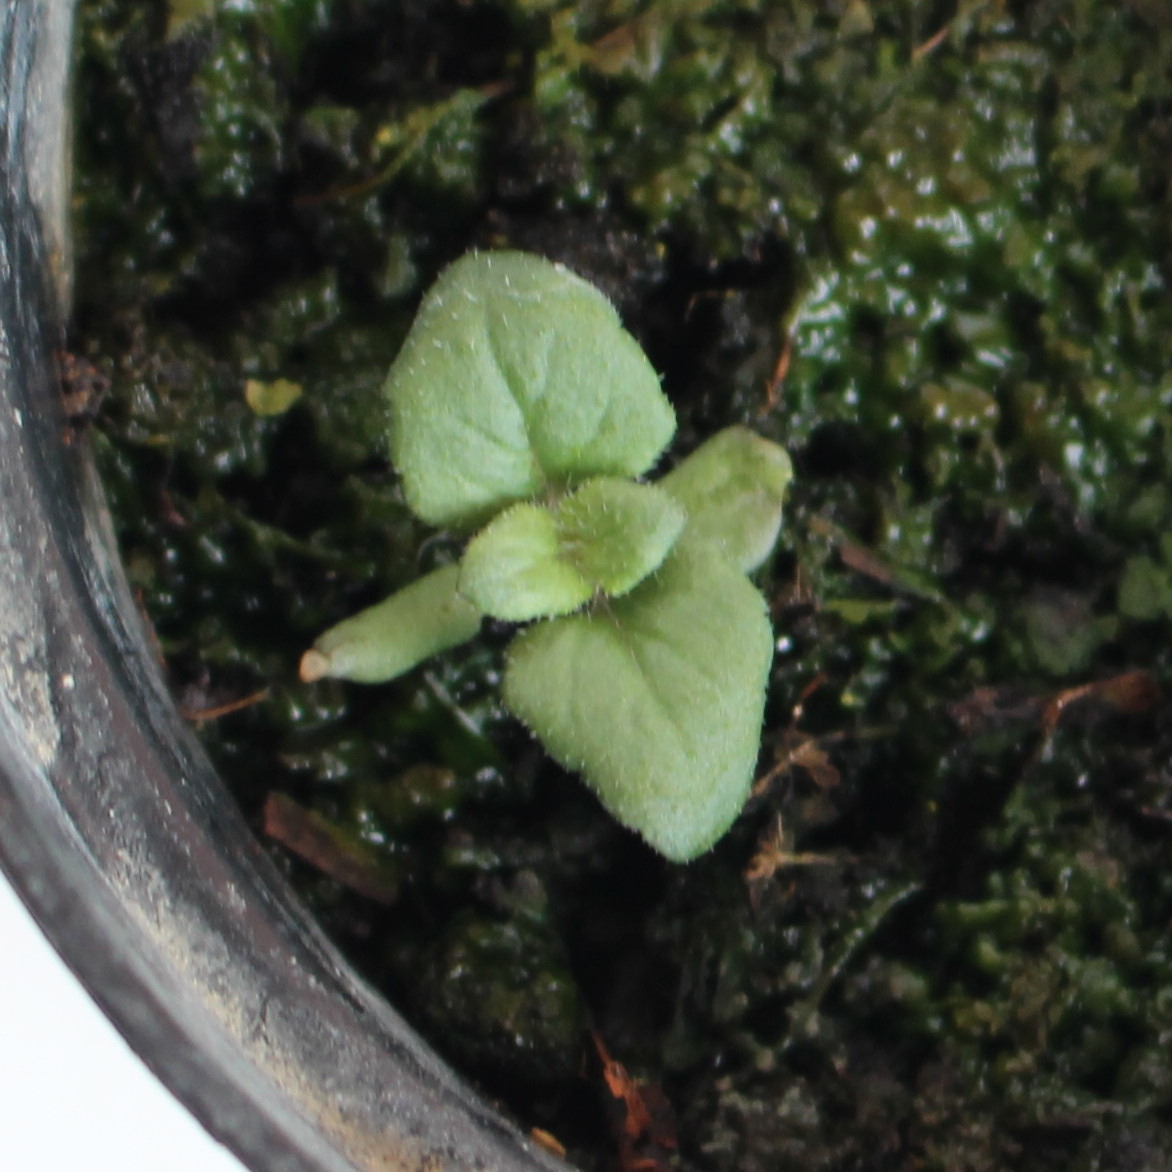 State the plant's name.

Veronica persica
